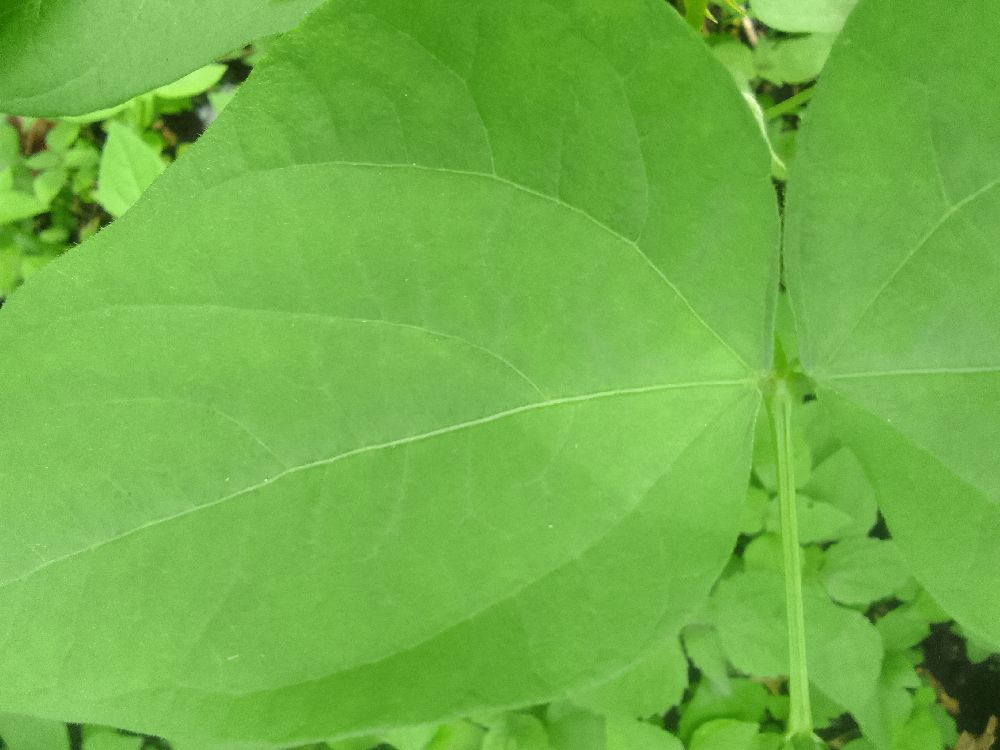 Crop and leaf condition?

common bean, healthy
